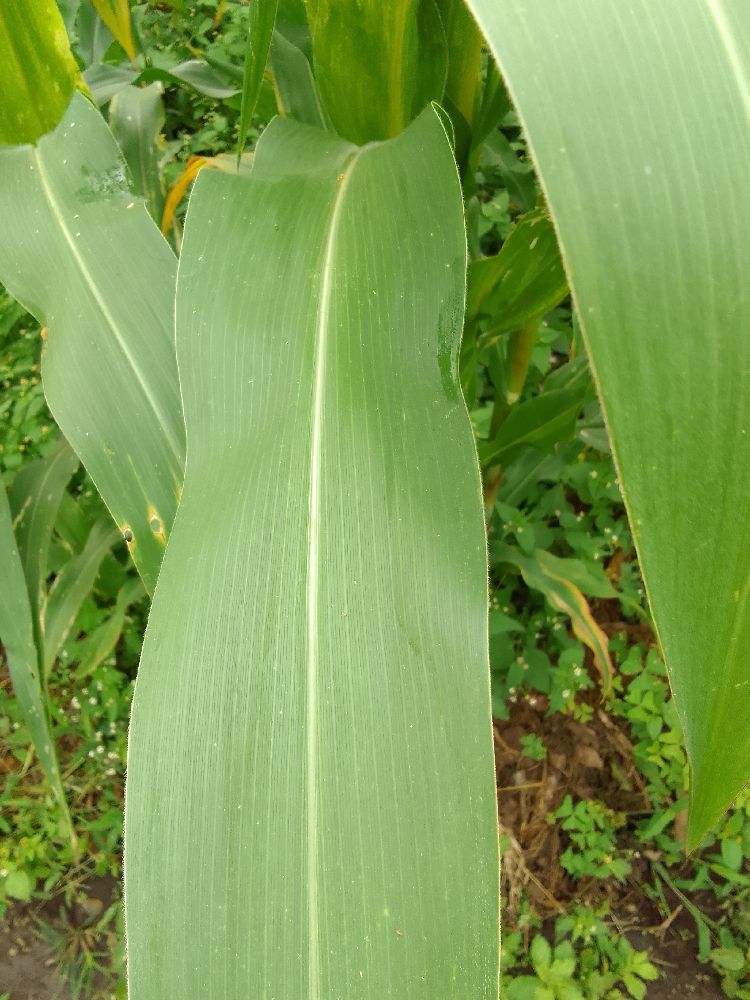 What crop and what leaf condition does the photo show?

maize, healthy
